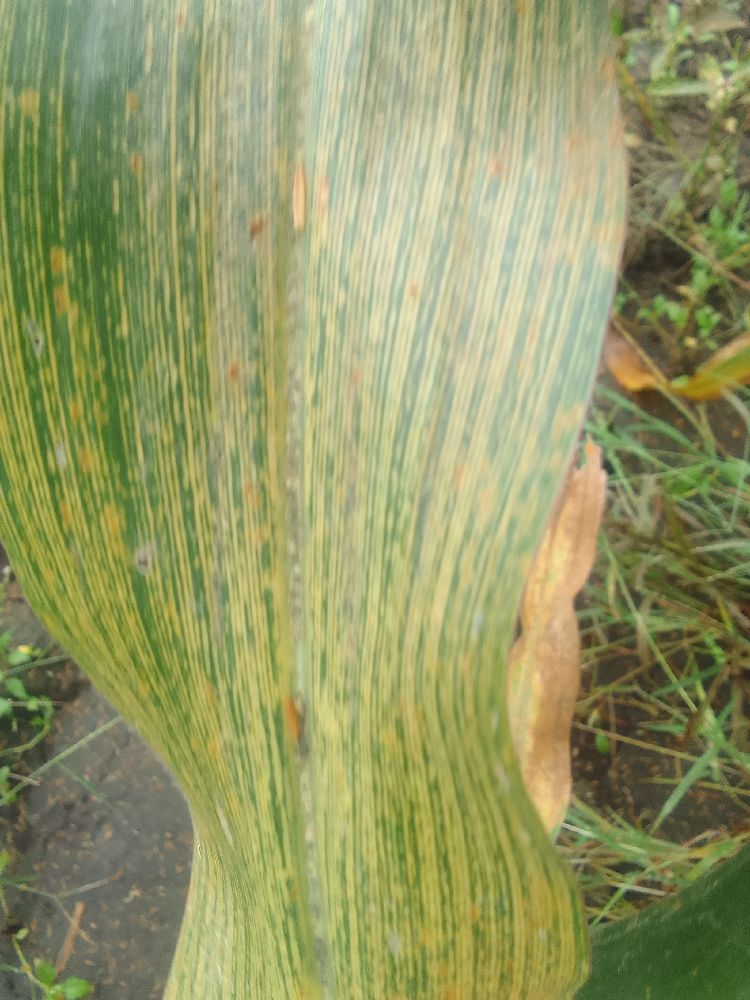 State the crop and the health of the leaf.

maize, maize streak virus
